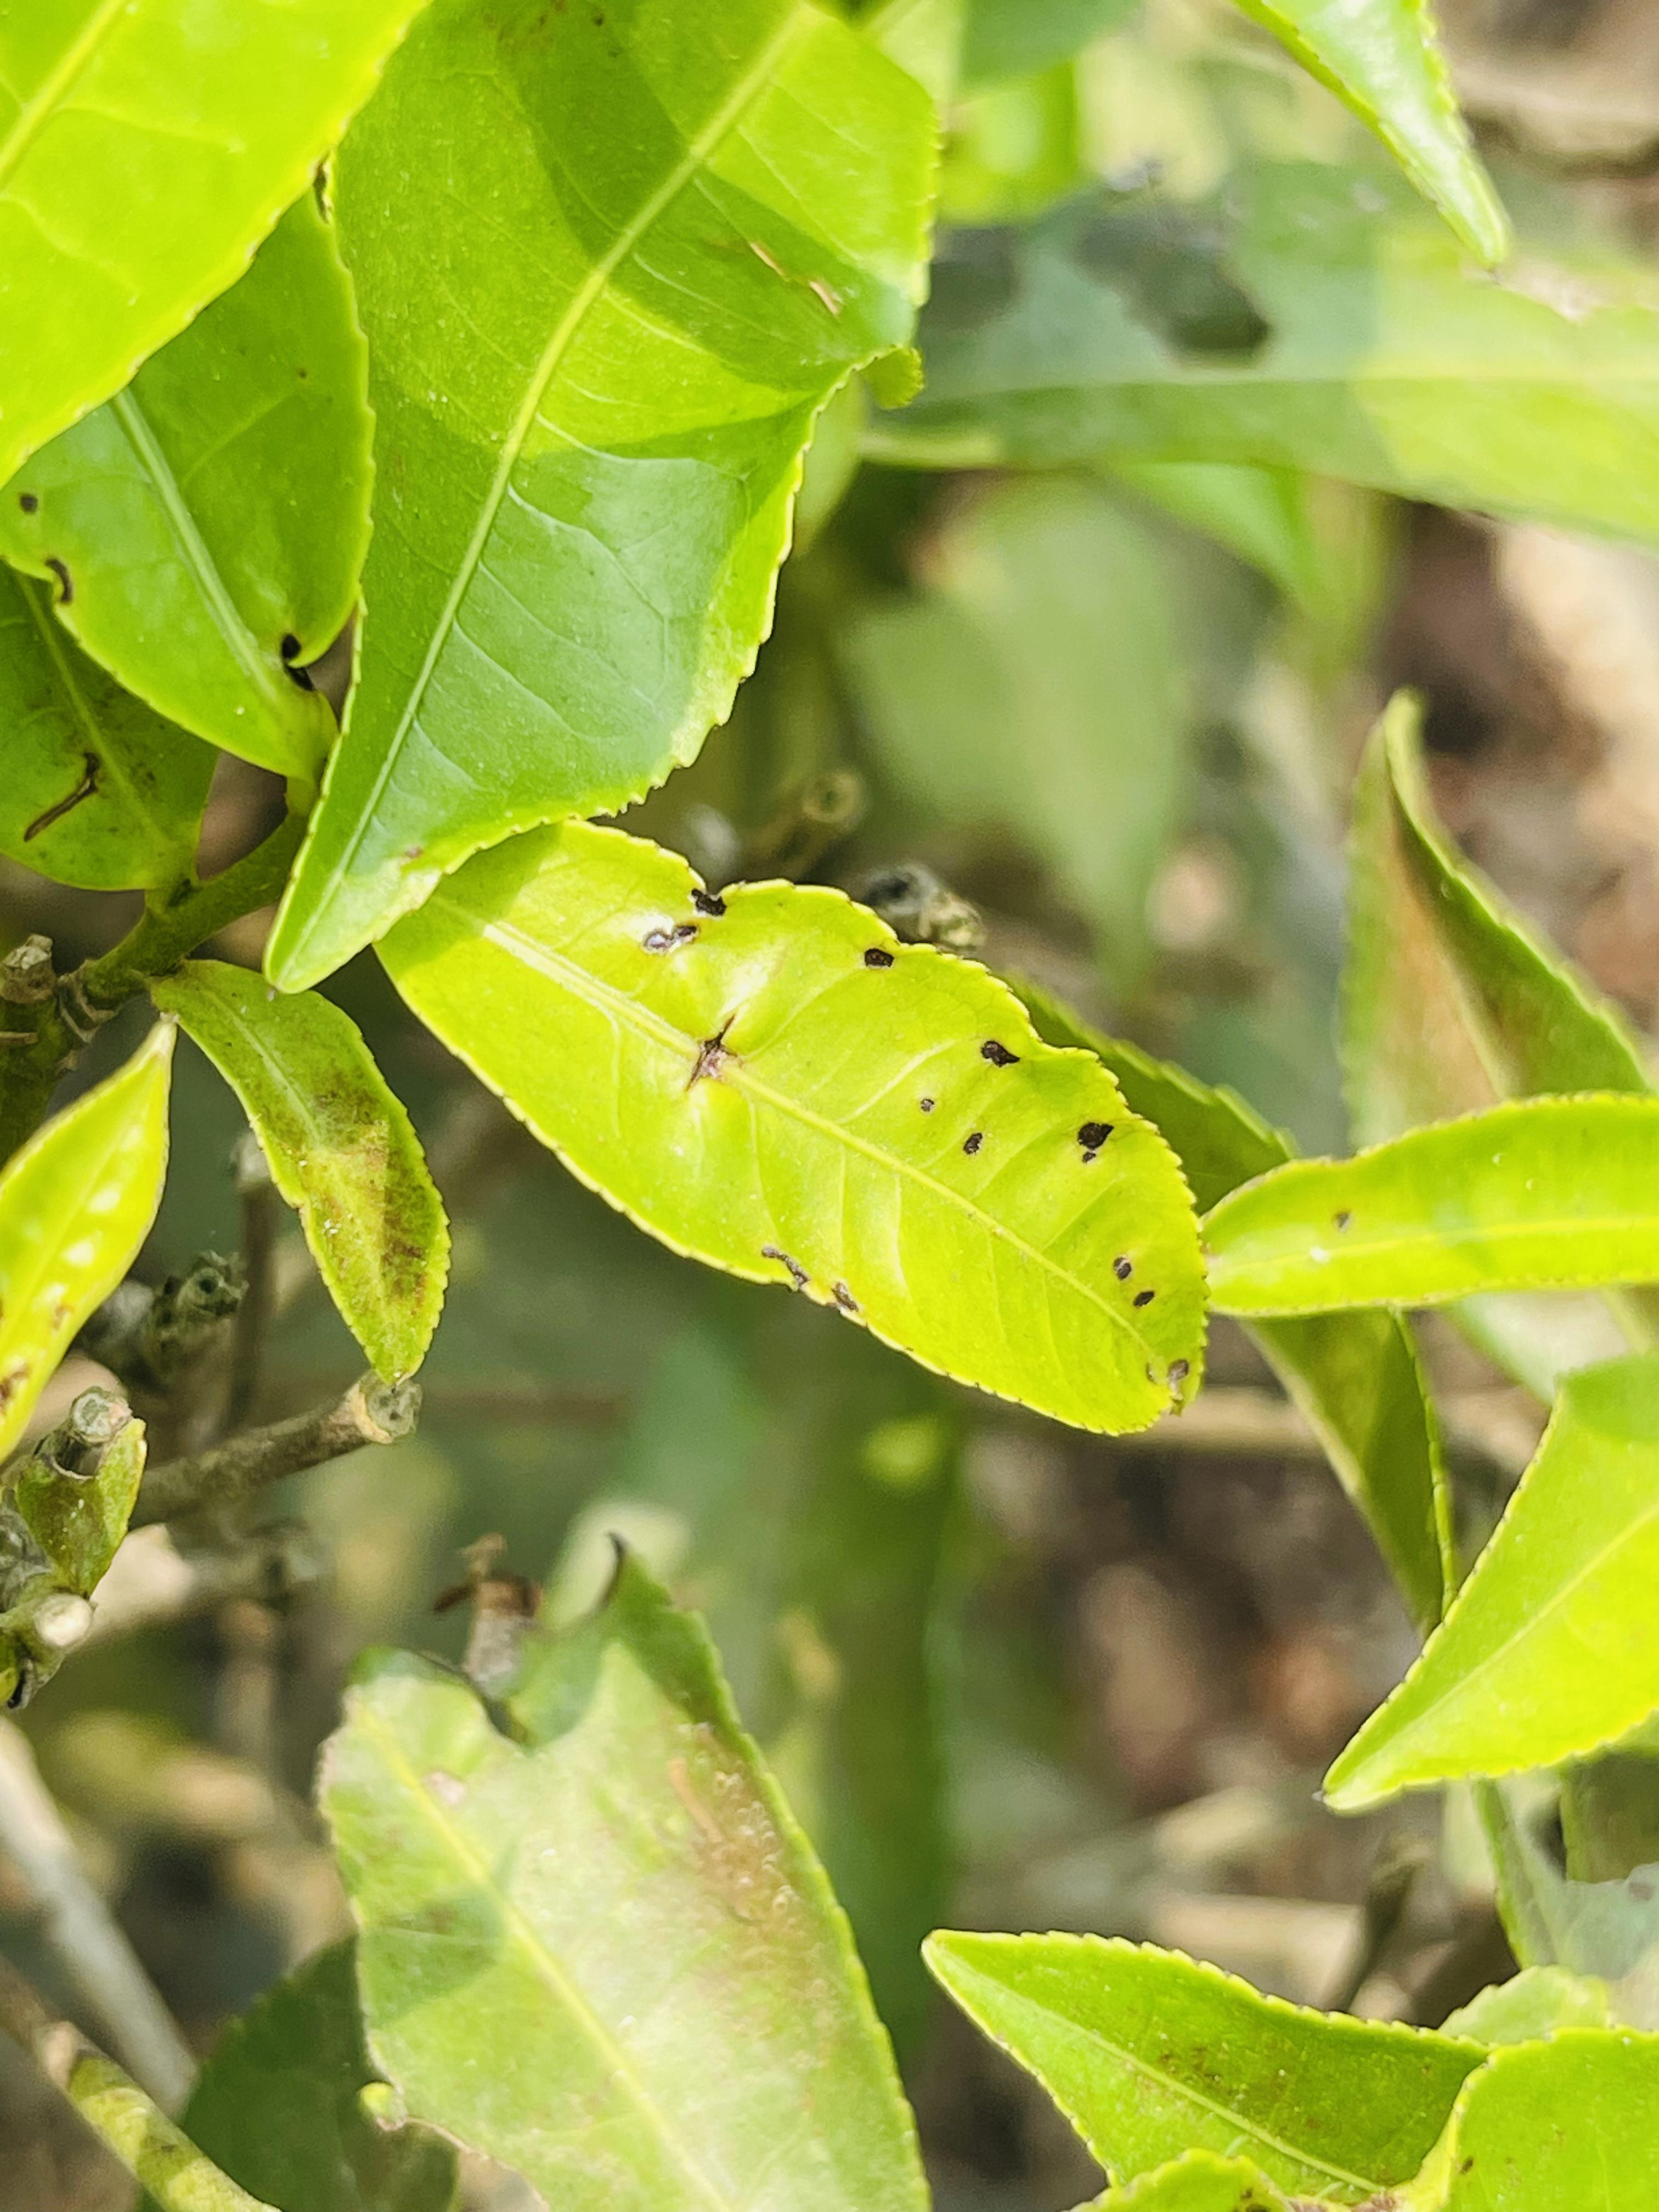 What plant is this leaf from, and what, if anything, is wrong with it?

tea, helopeltis
